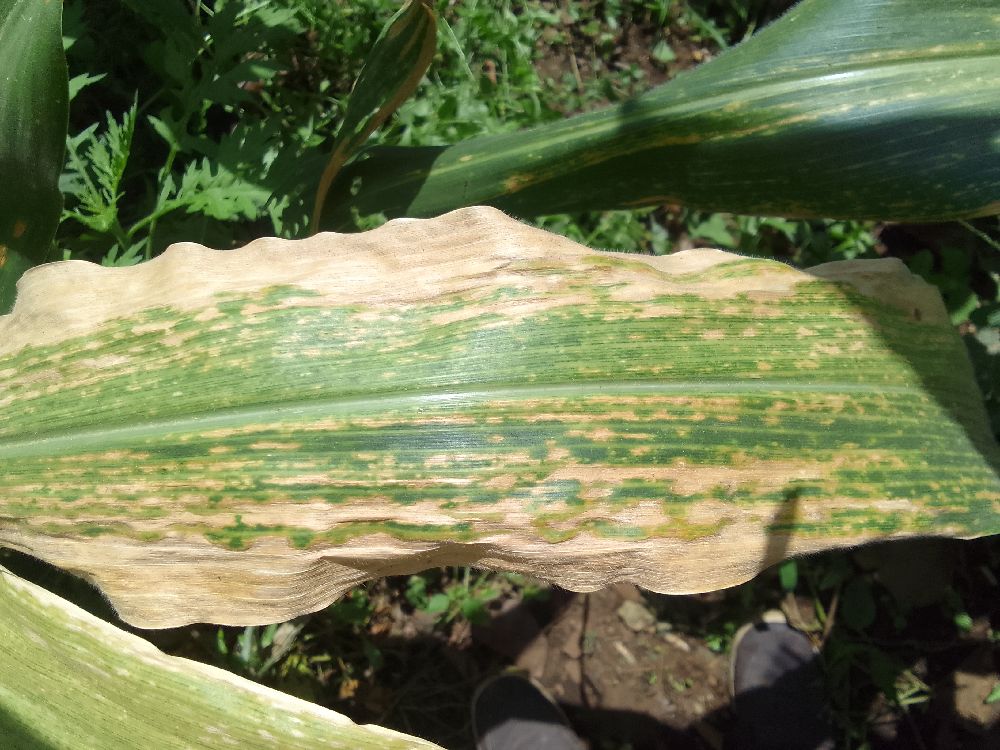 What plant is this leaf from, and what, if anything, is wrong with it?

maize, maize lethal necrosis
